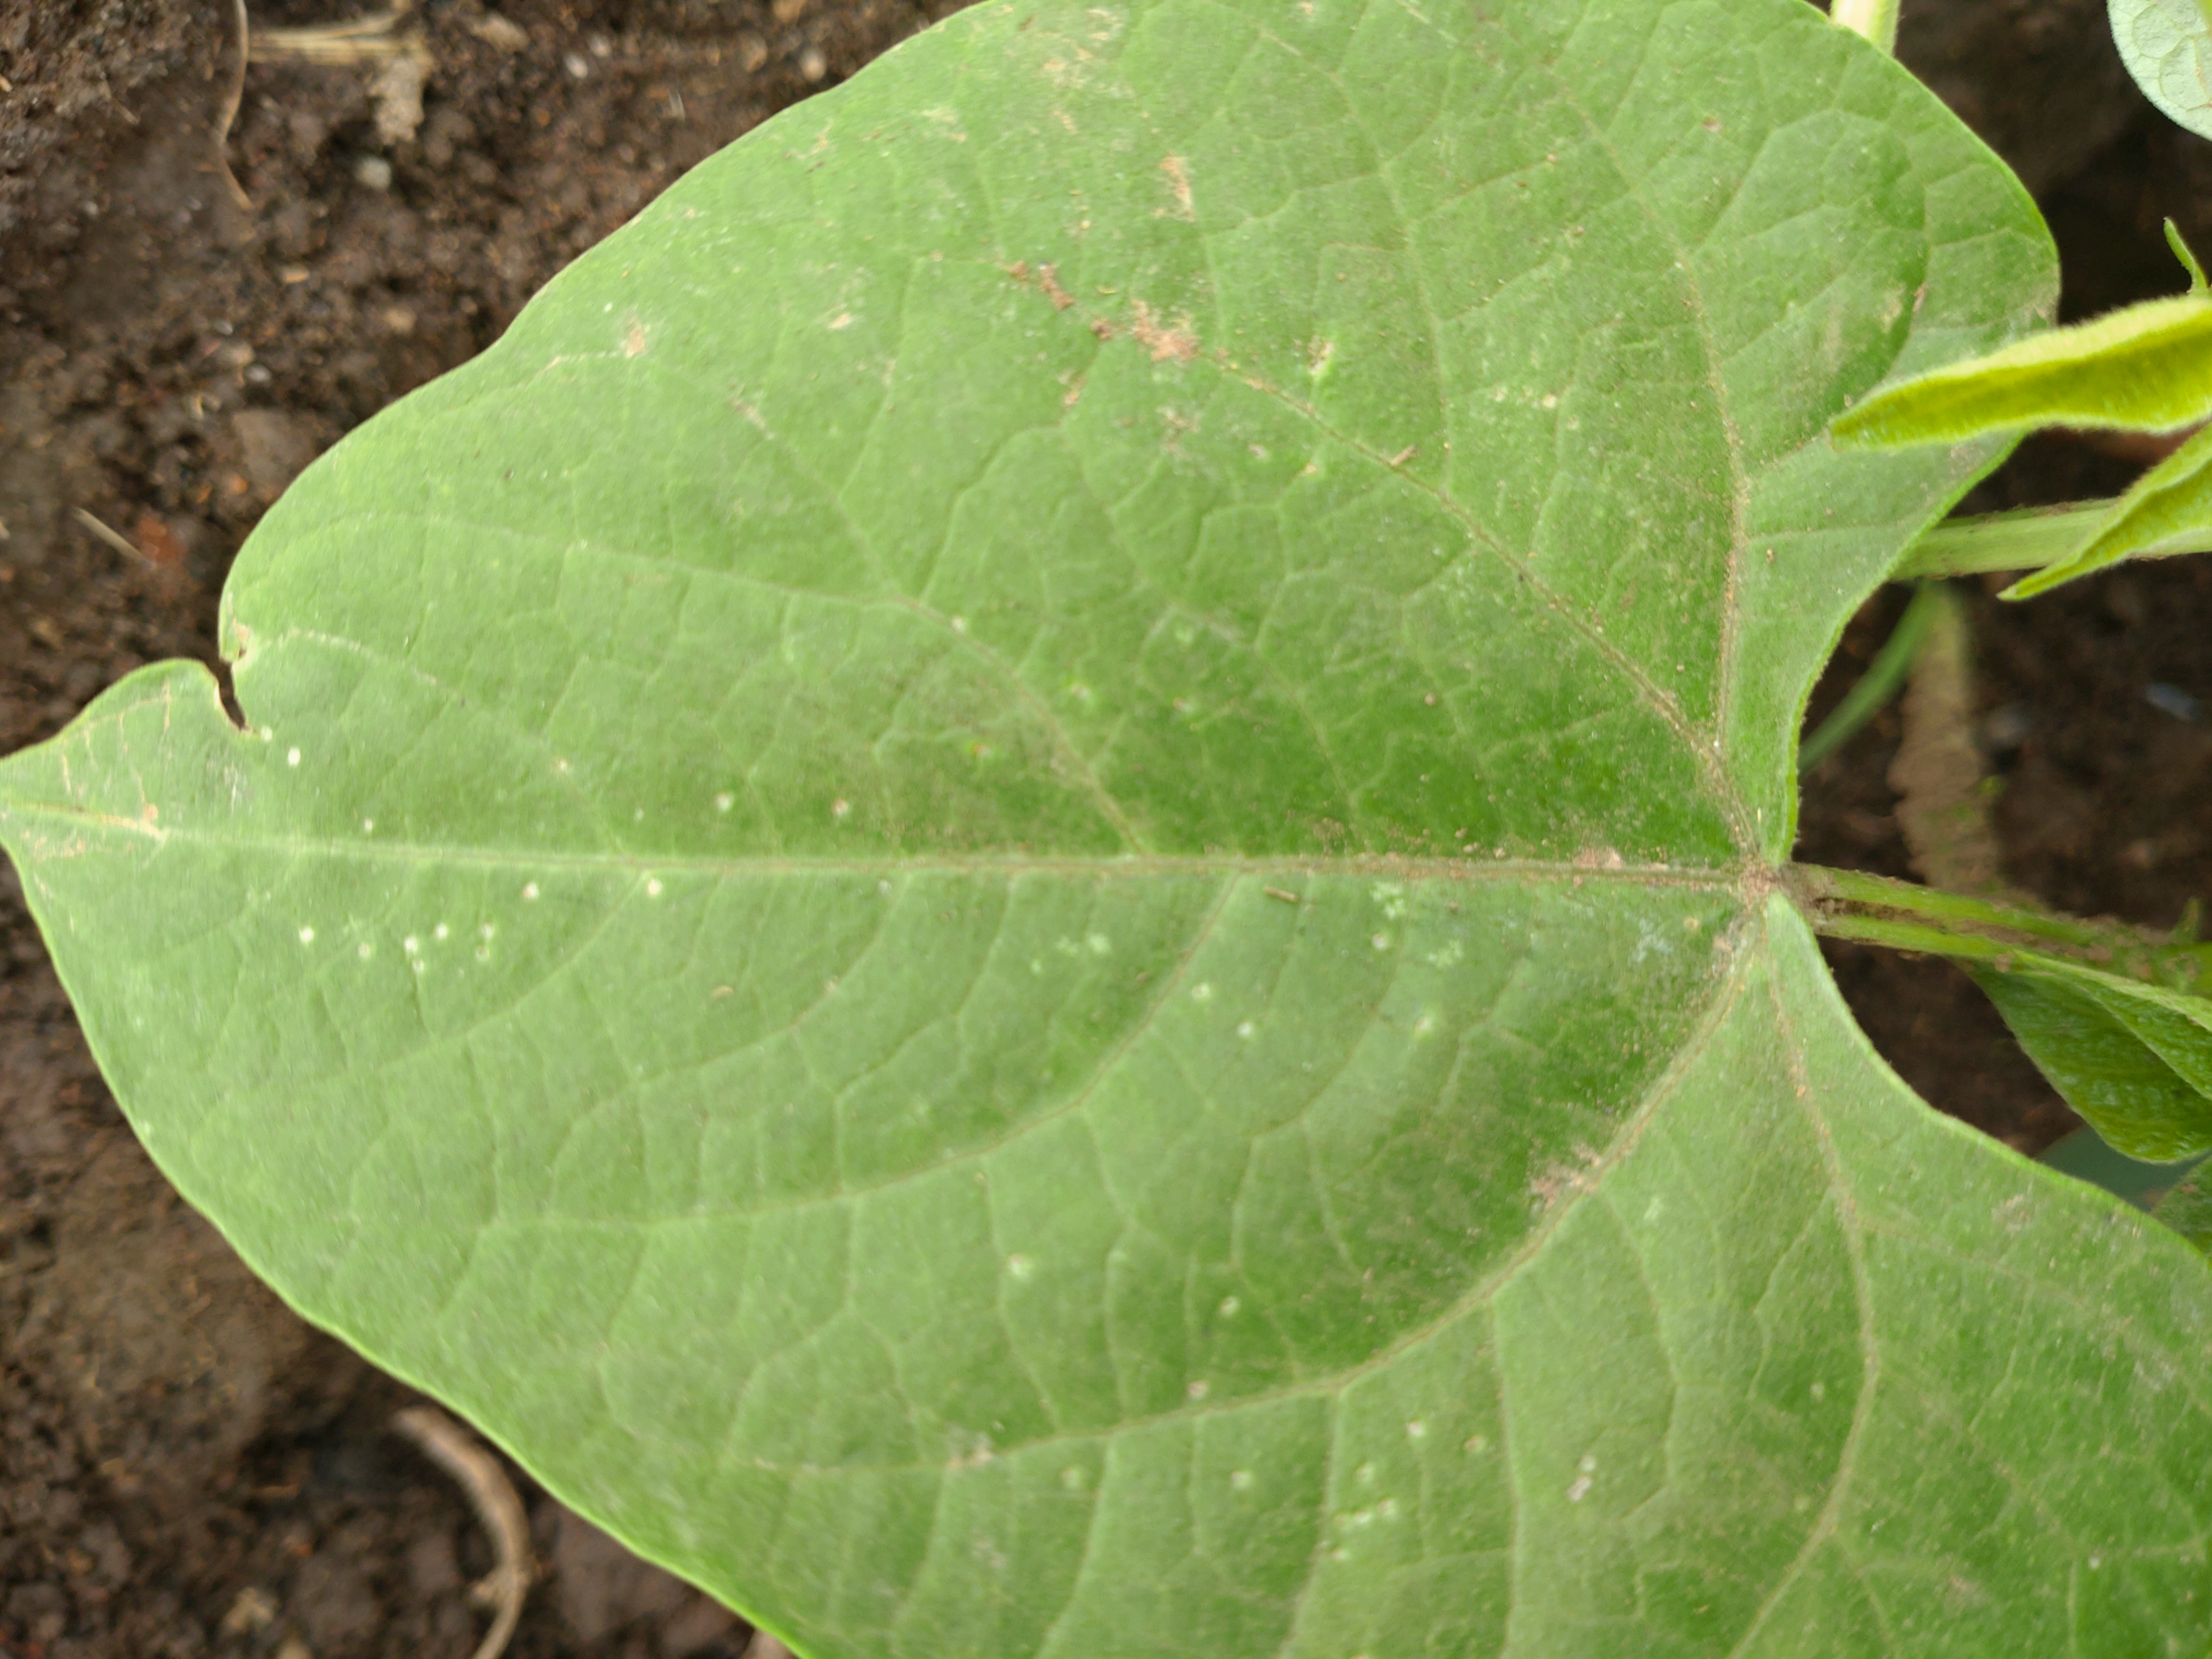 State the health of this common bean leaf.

healthy
